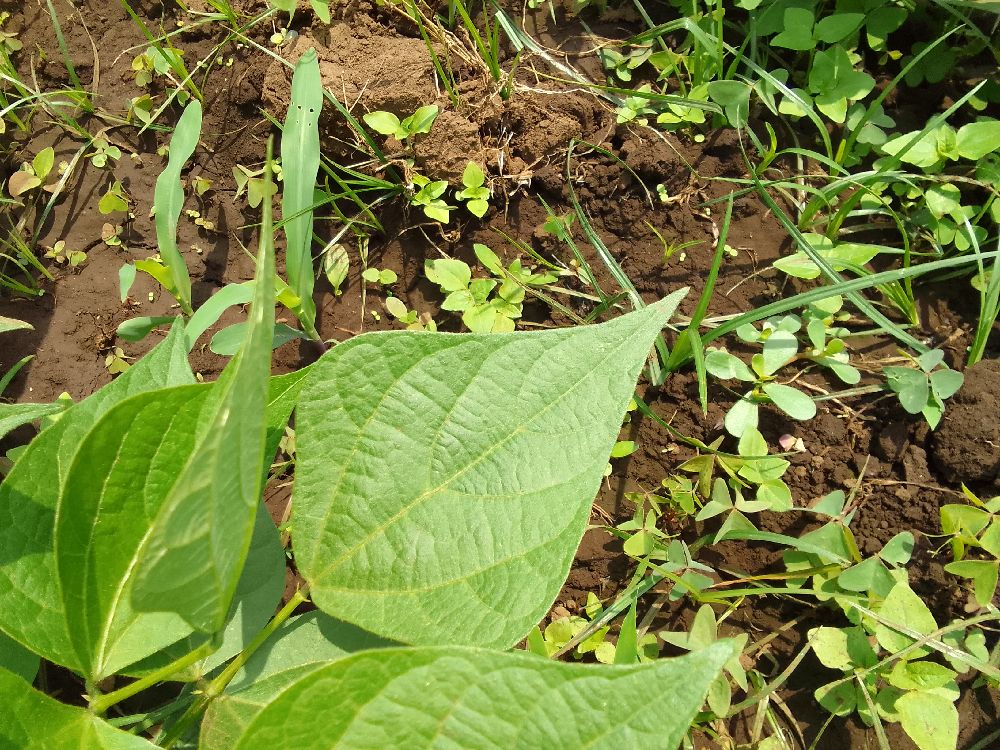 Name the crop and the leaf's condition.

common bean, healthy
